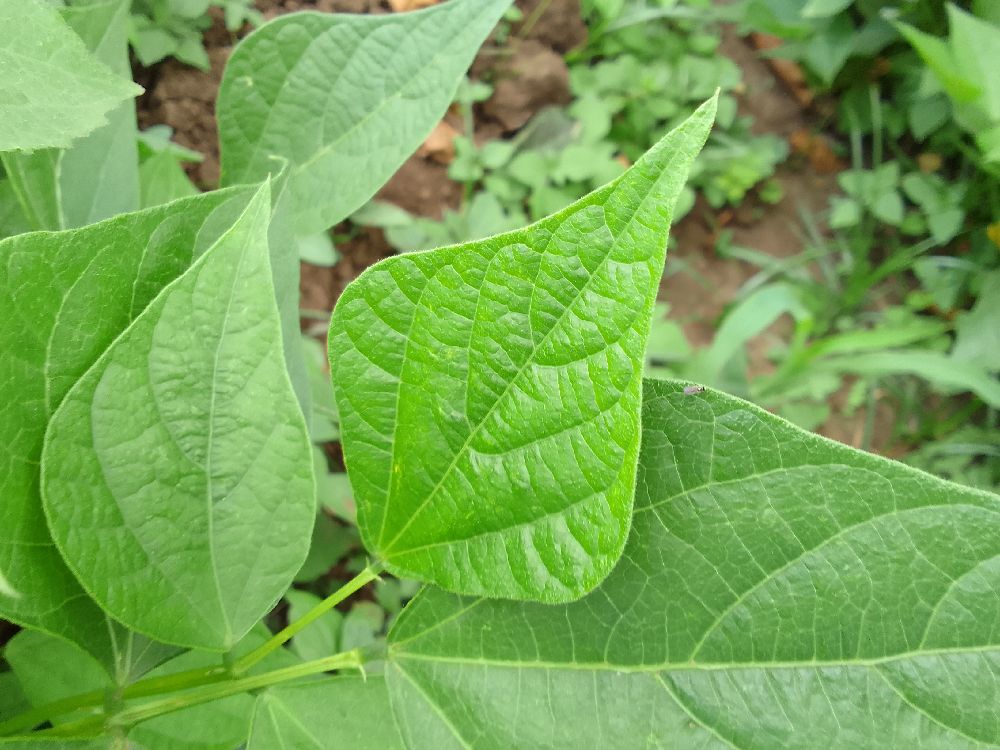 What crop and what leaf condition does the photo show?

common bean, healthy
